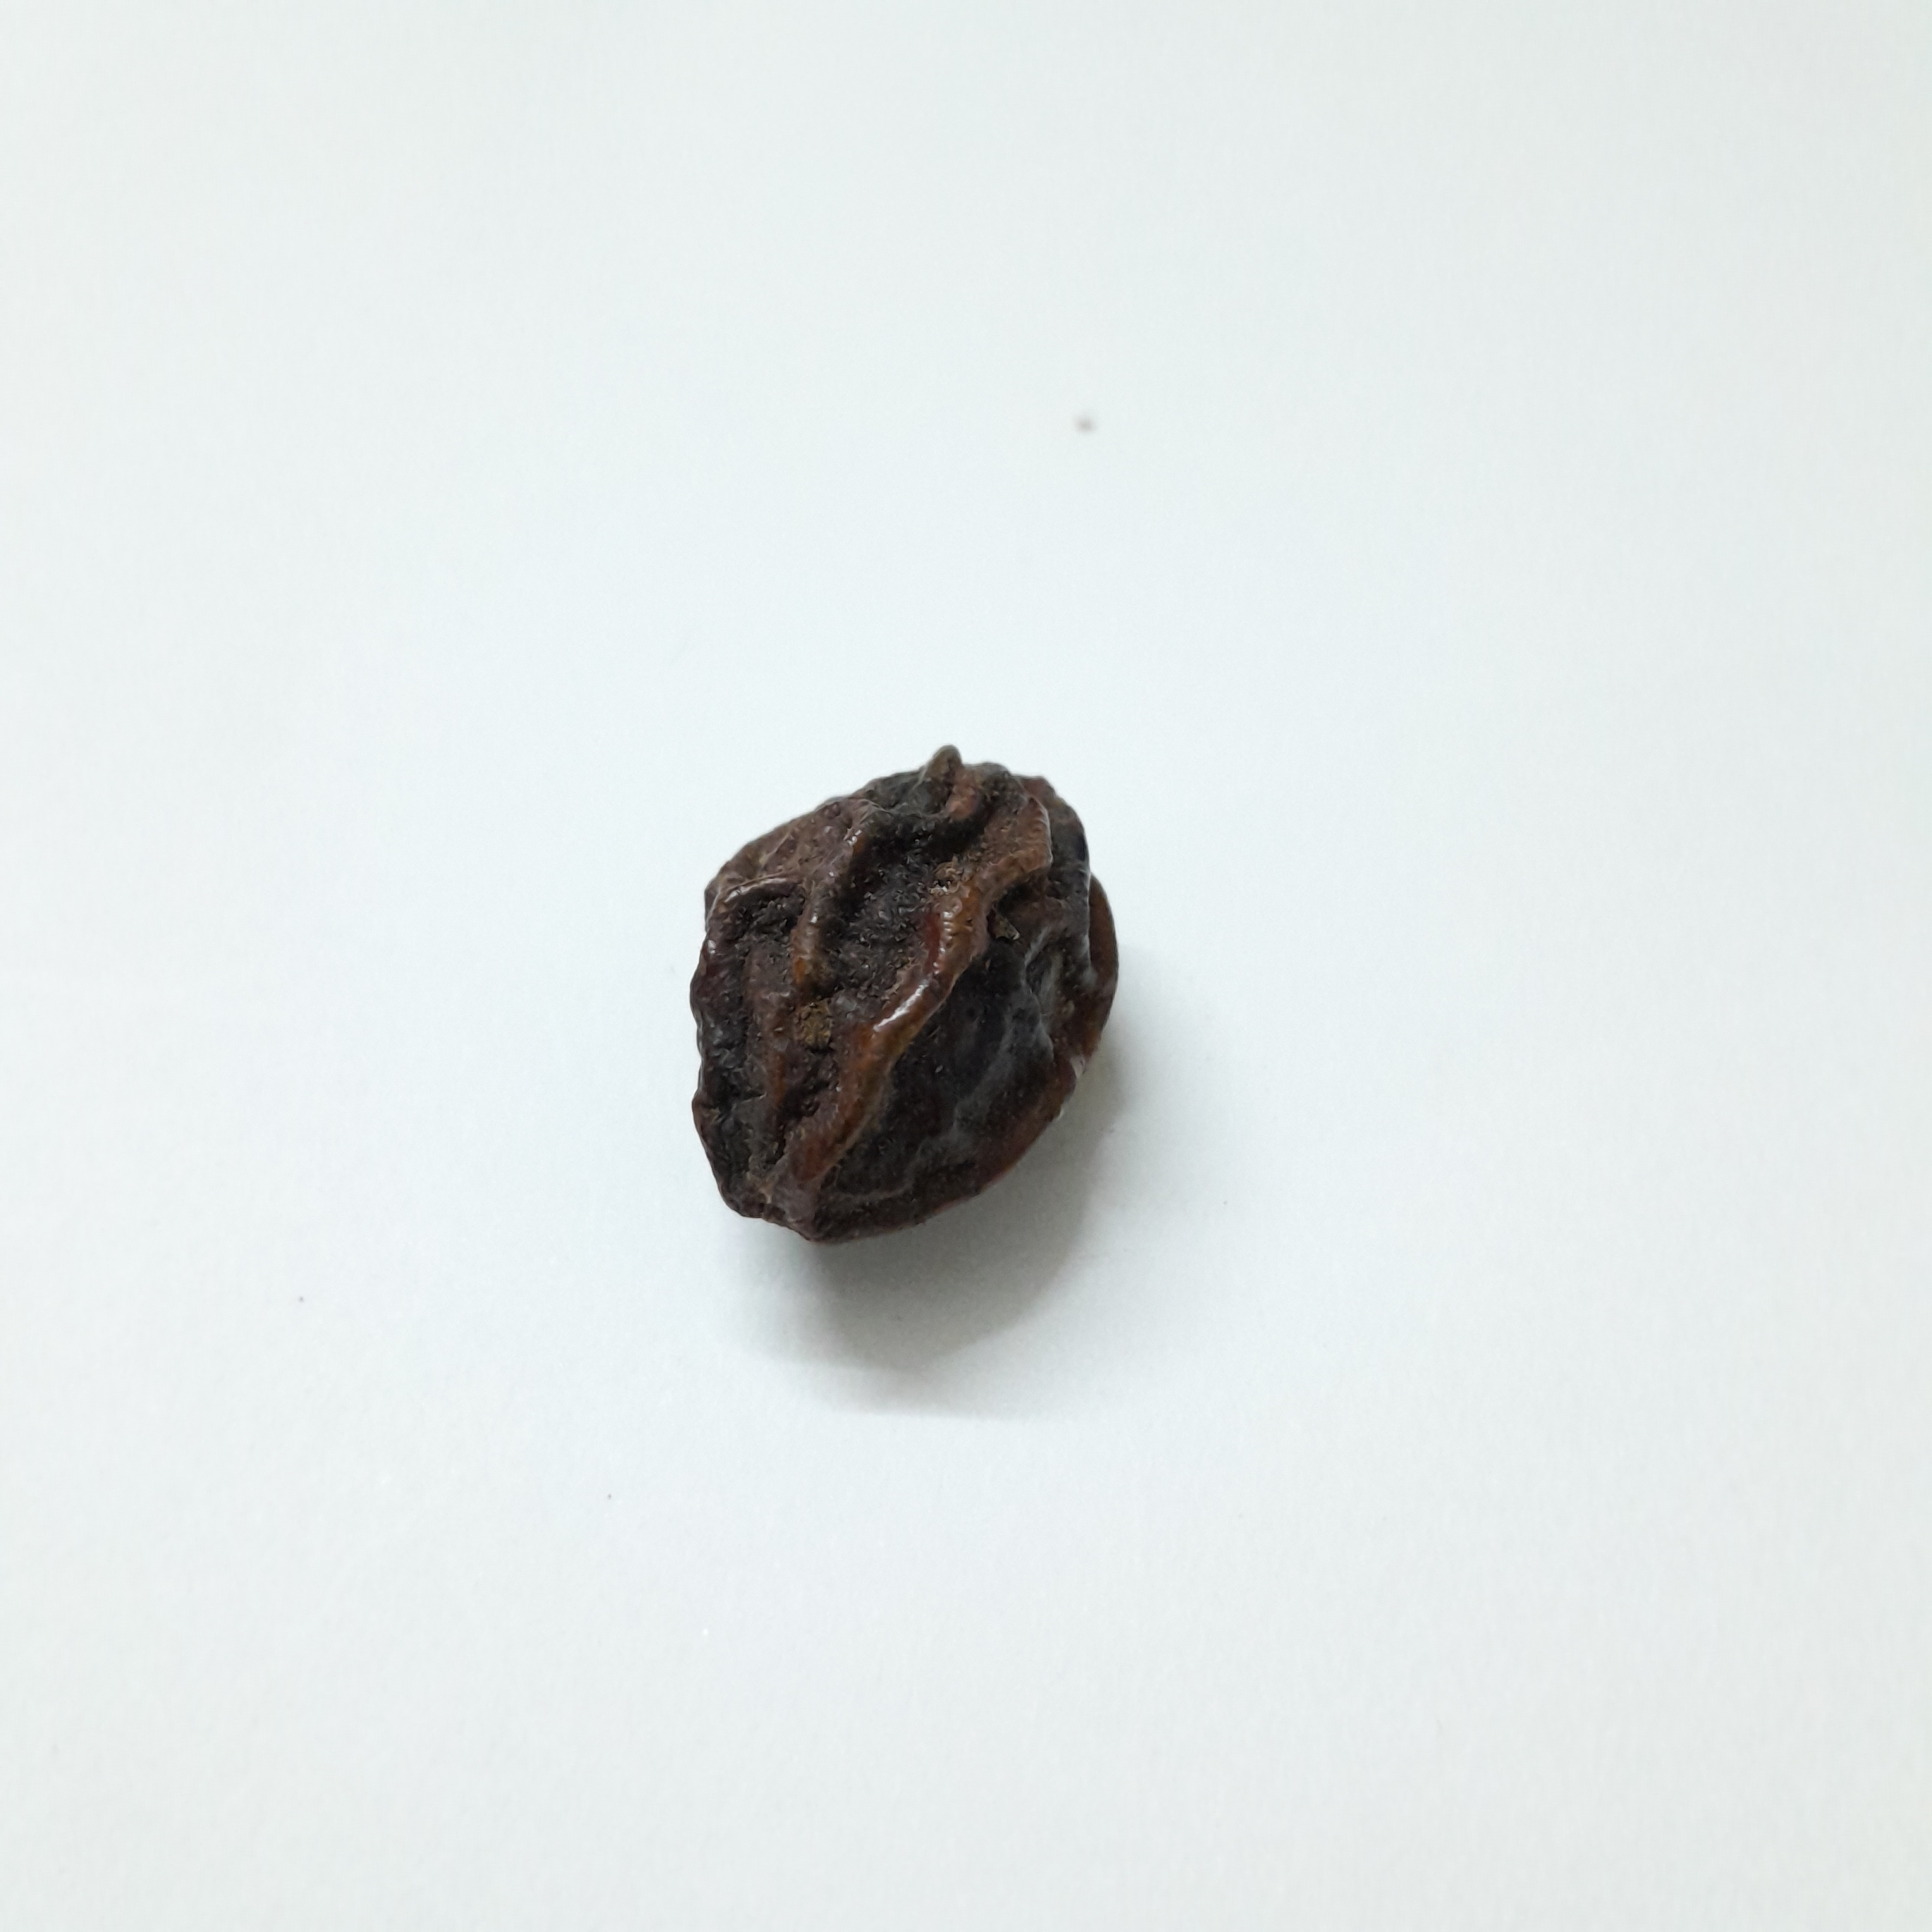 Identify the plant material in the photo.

kadukharik
